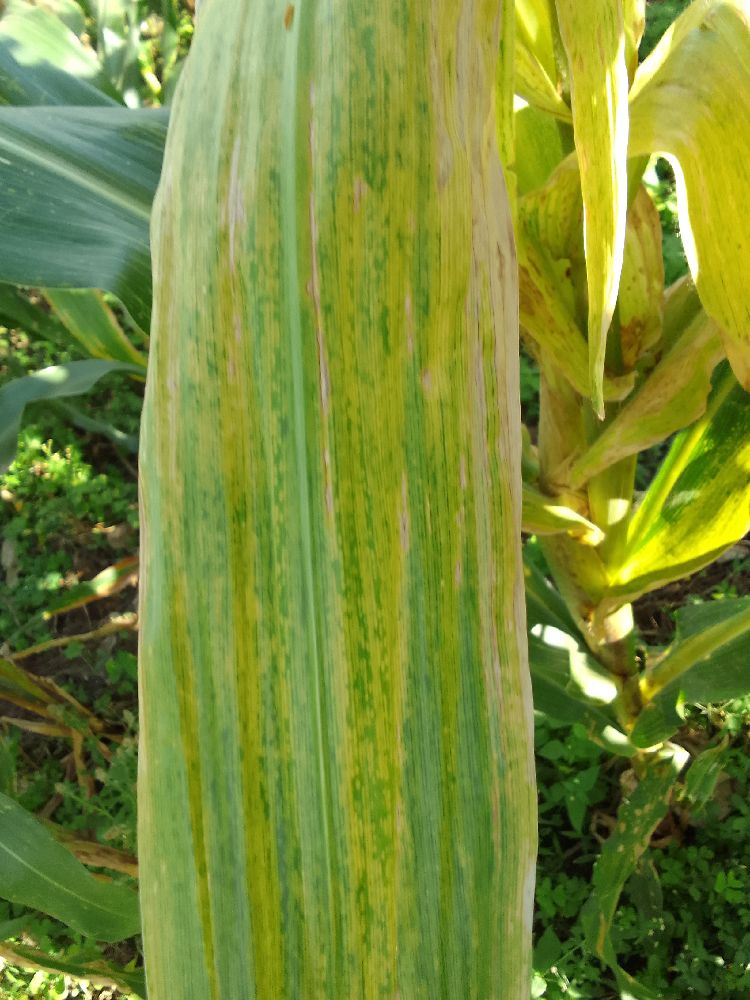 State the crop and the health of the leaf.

maize, maize lethal necrosis
